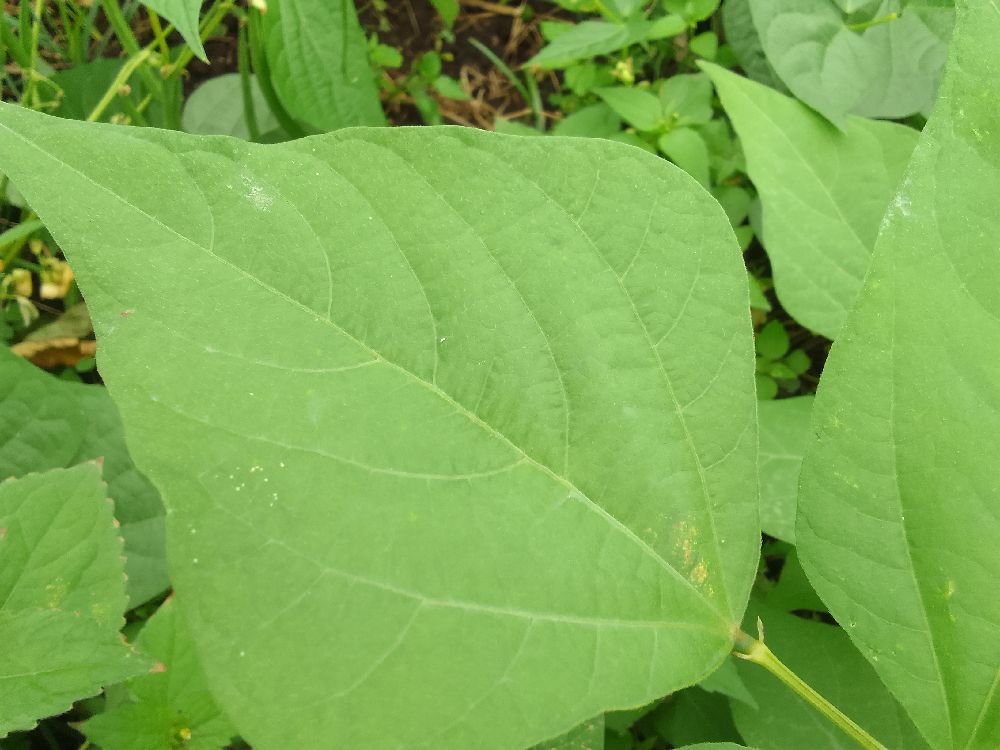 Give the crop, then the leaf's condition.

common bean, healthy
